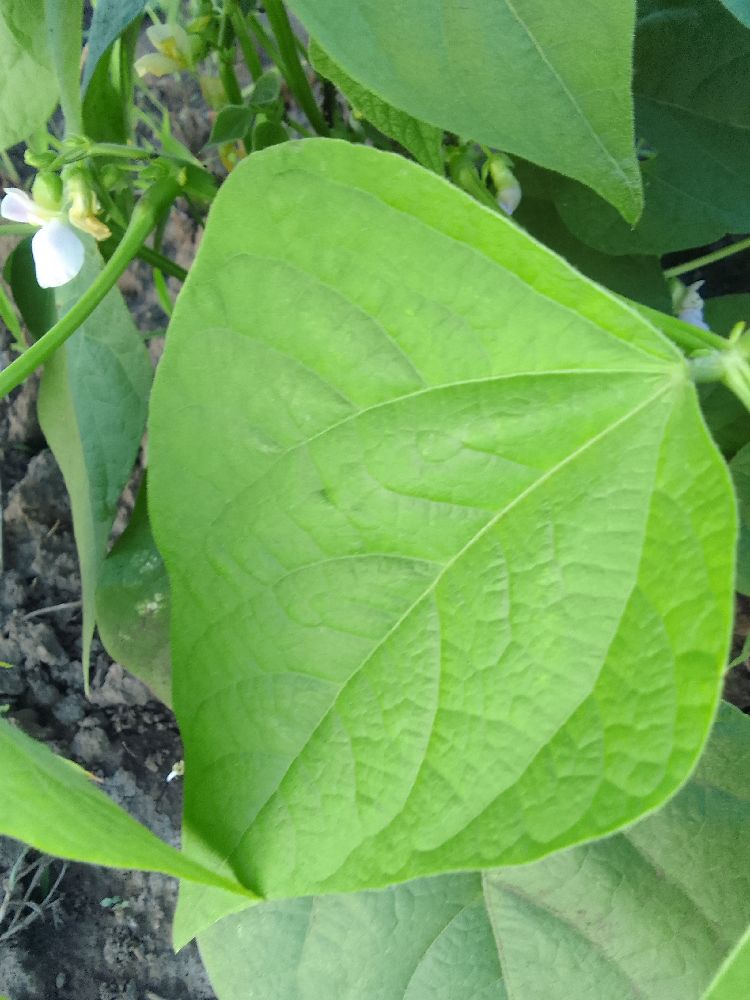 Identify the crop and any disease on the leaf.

common bean, healthy
